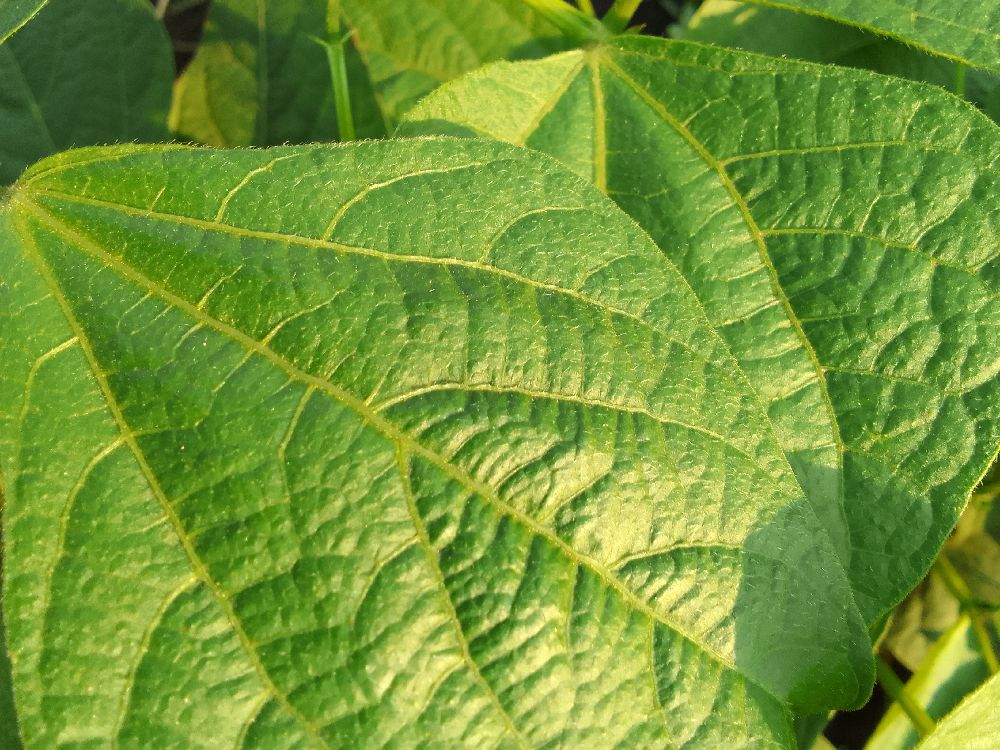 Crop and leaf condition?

common bean, healthy
